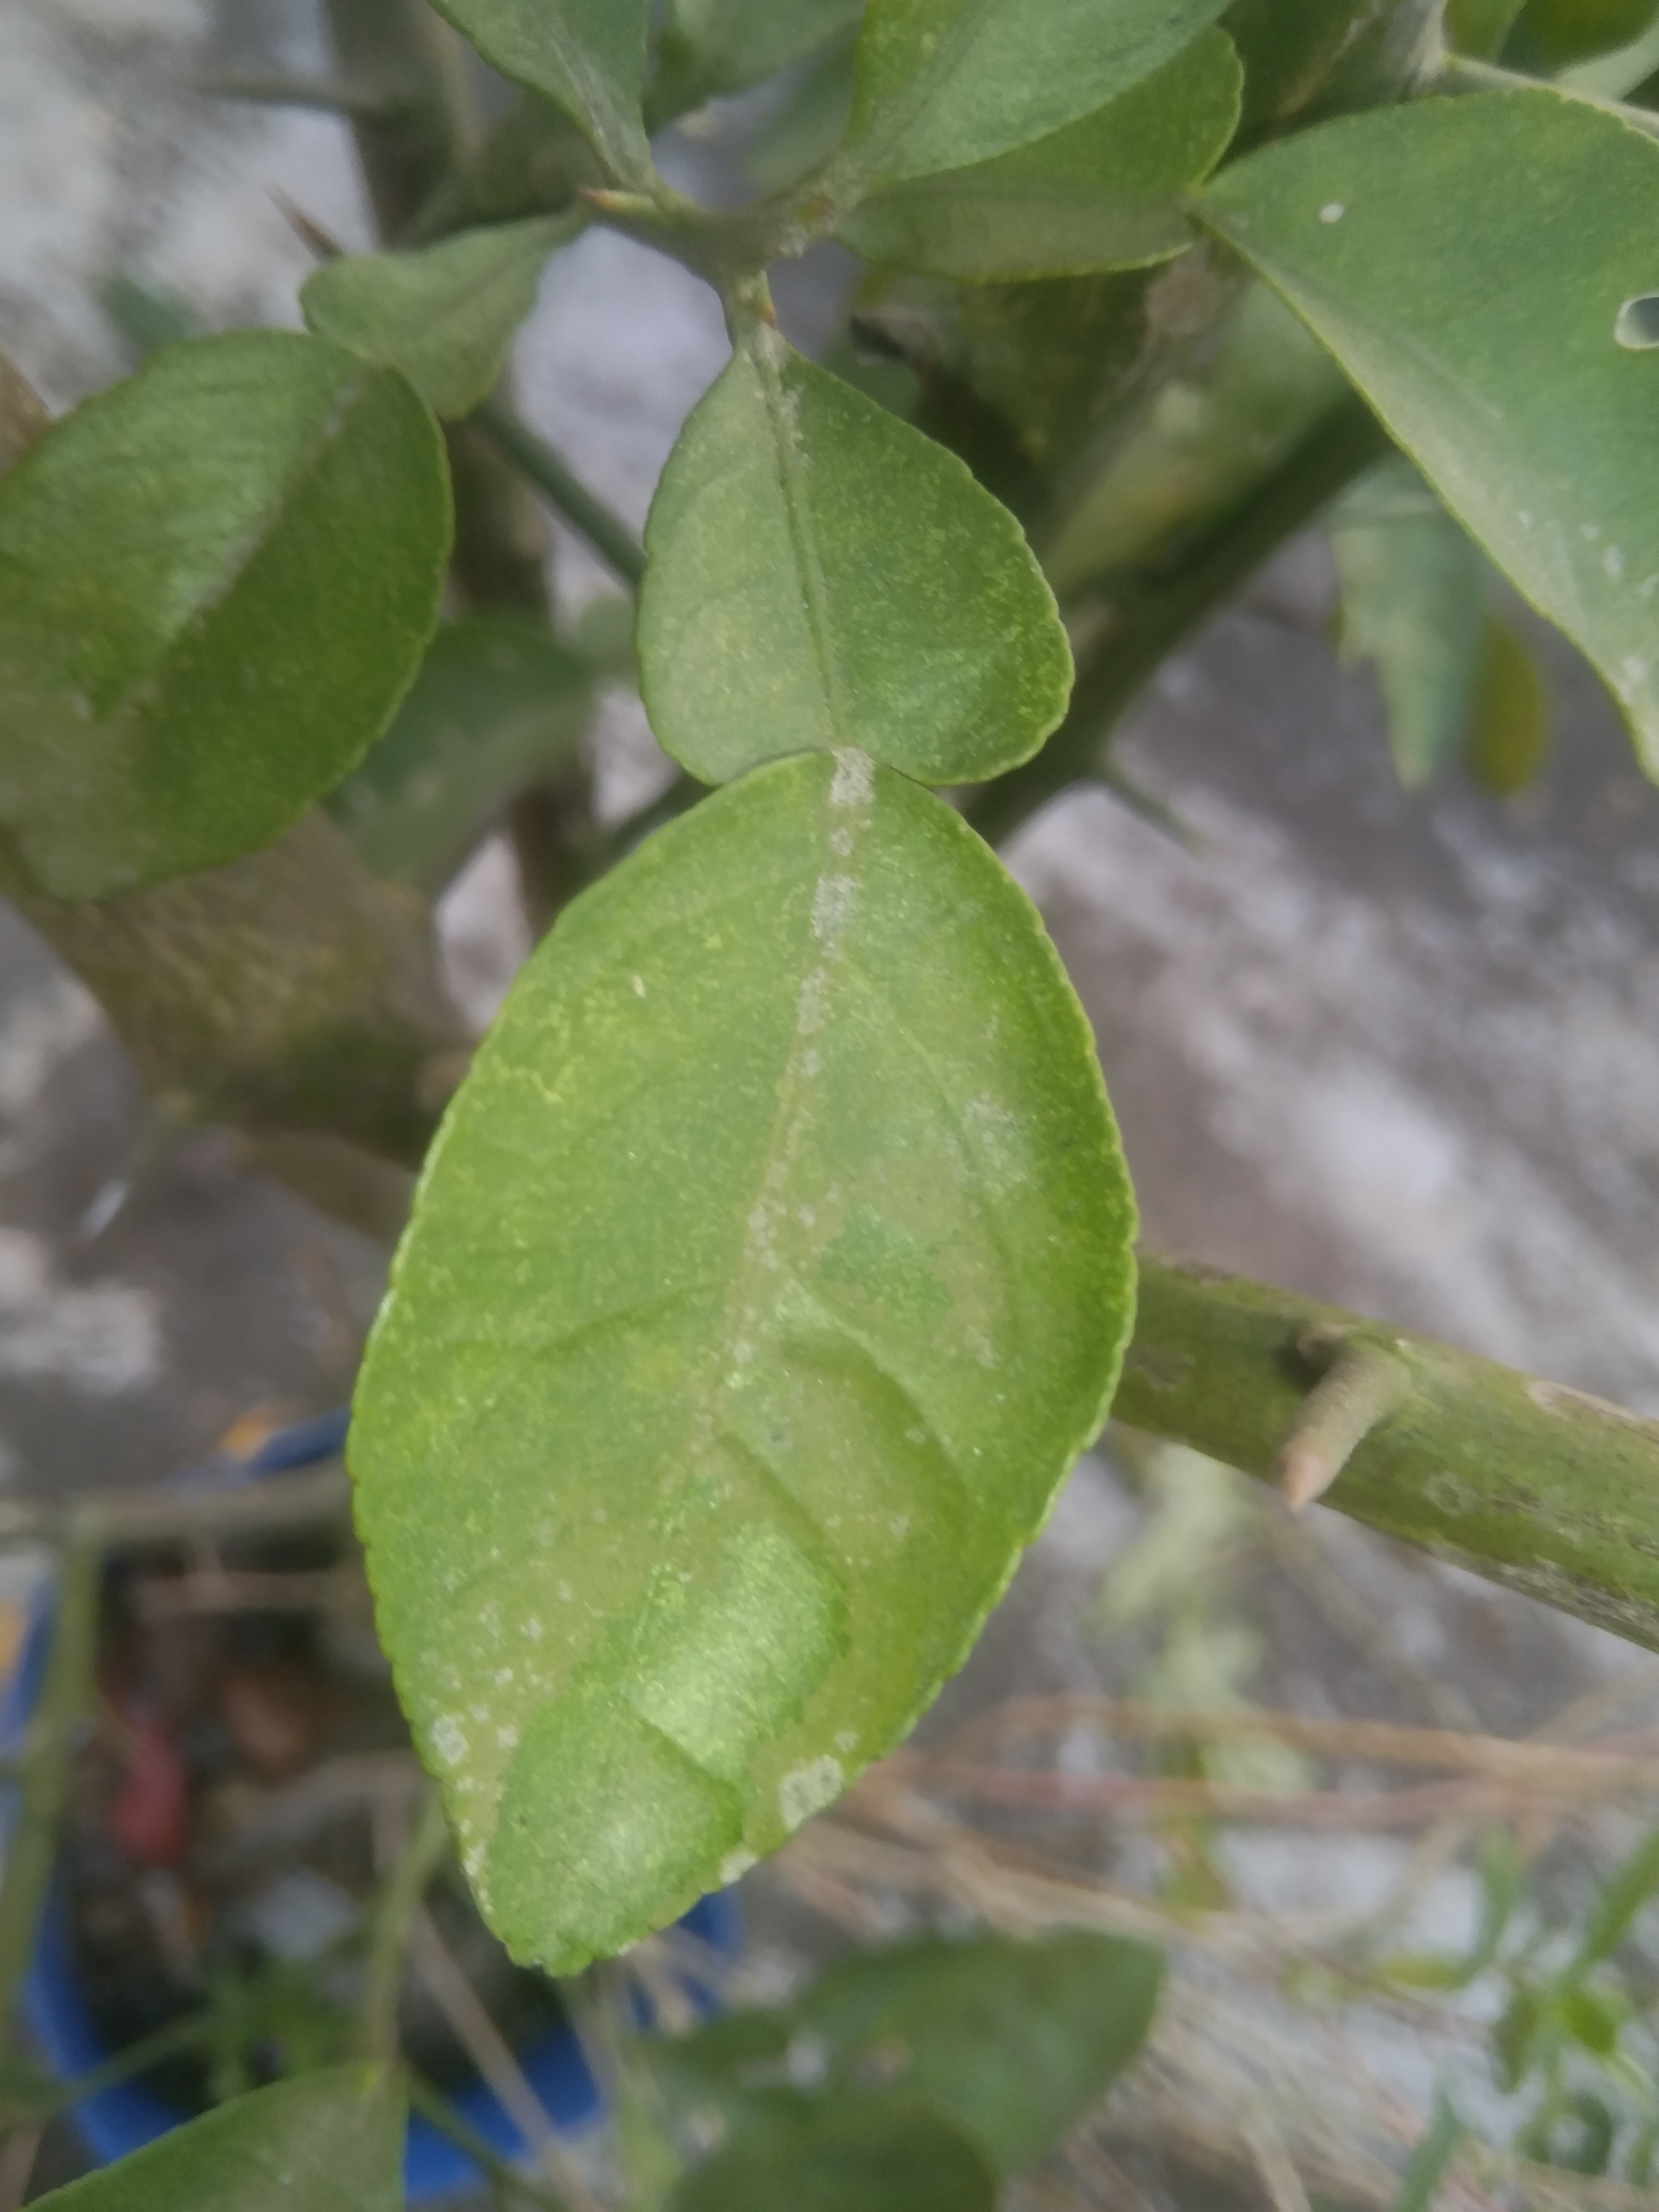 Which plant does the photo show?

lemon
